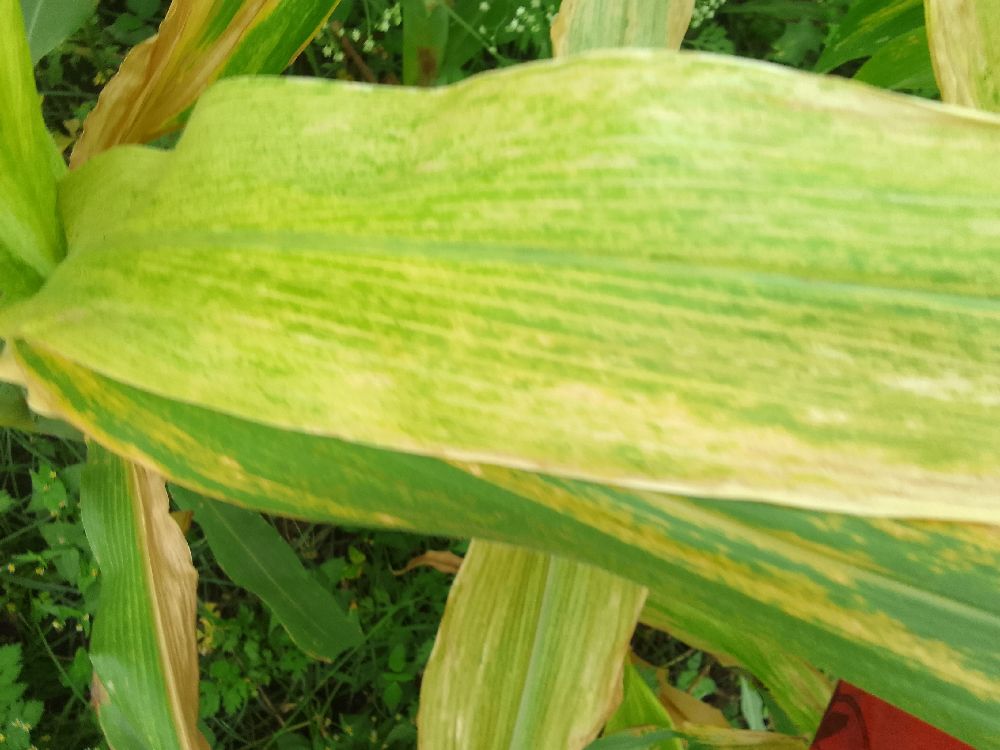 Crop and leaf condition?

maize, maize lethal necrosis
